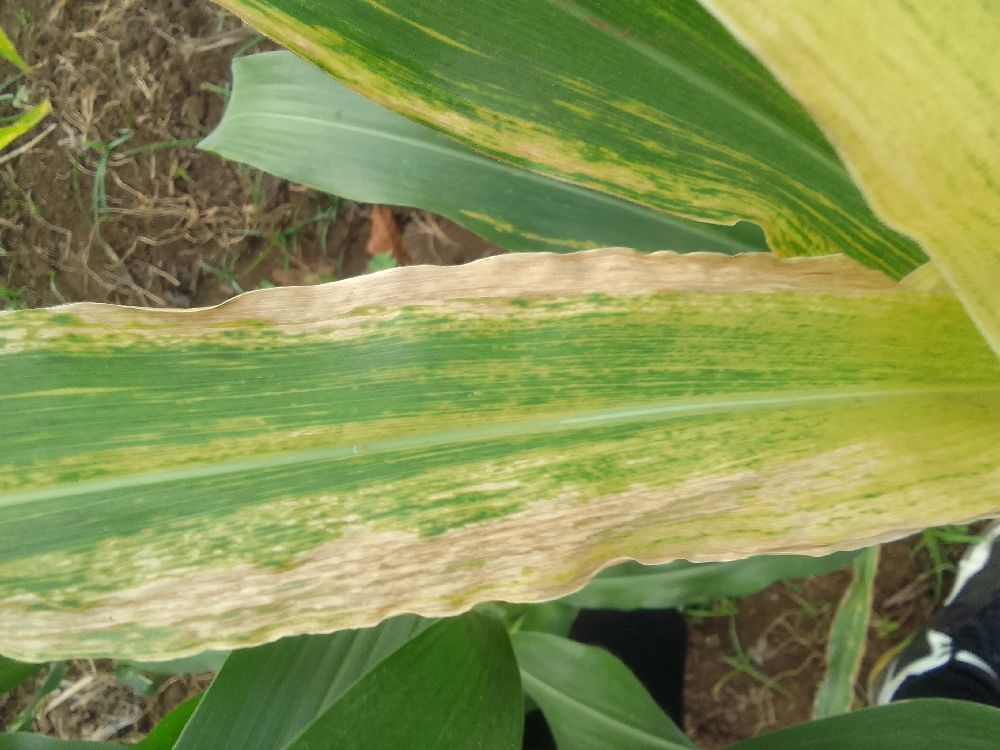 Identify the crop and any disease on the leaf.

maize, maize lethal necrosis
